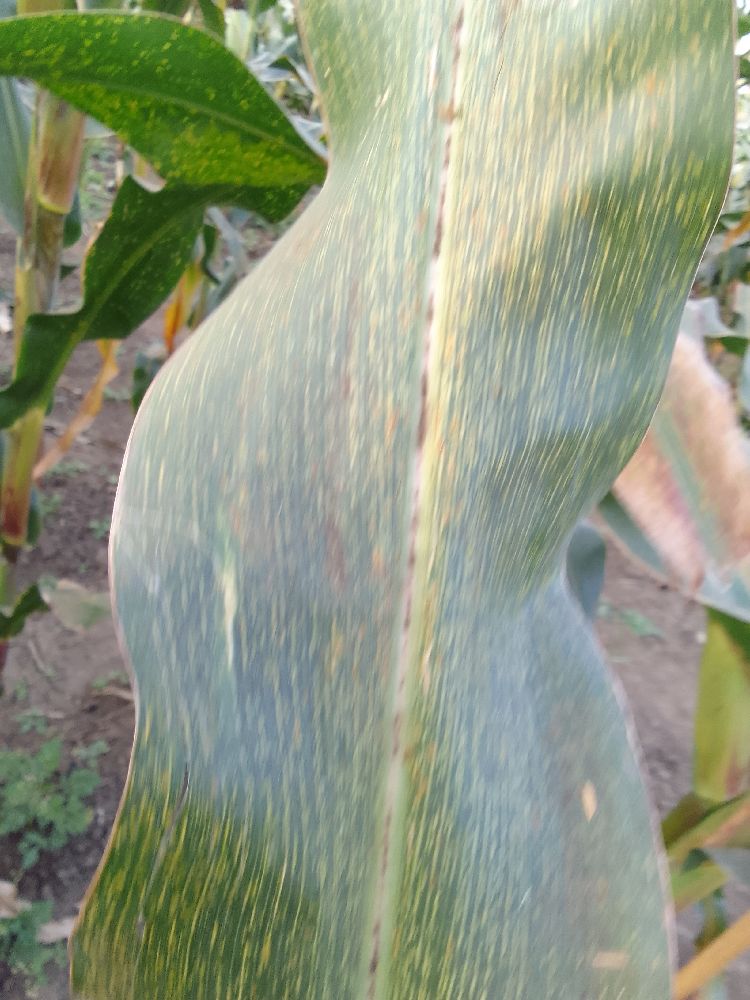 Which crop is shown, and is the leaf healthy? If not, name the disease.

maize, maize streak virus
